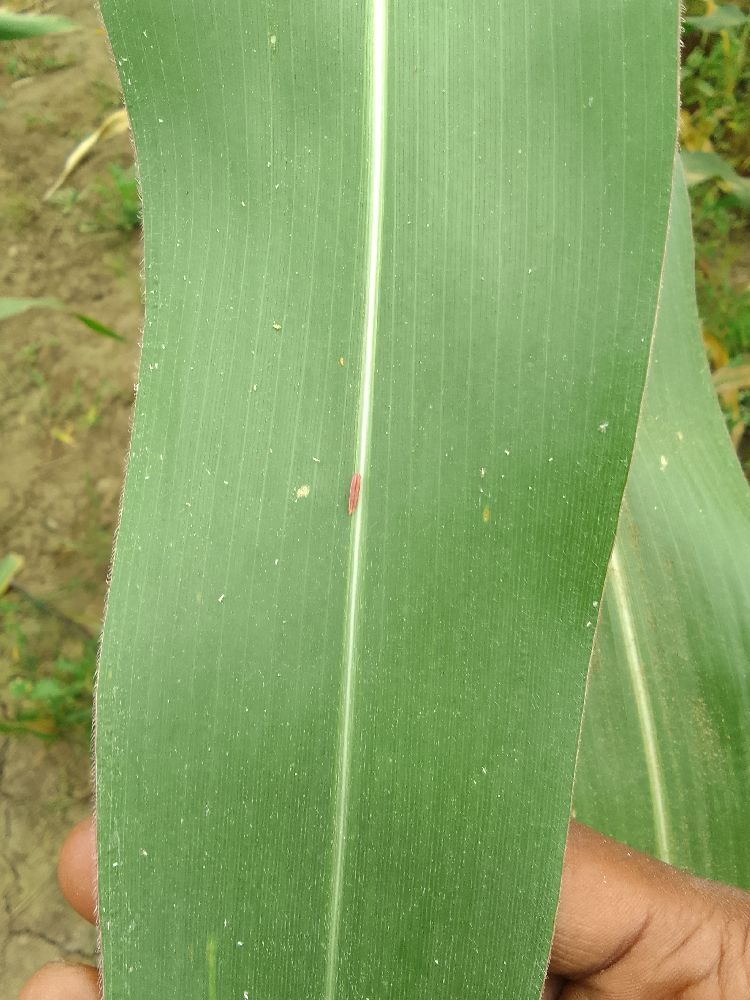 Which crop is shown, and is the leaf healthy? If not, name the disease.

maize, healthy
